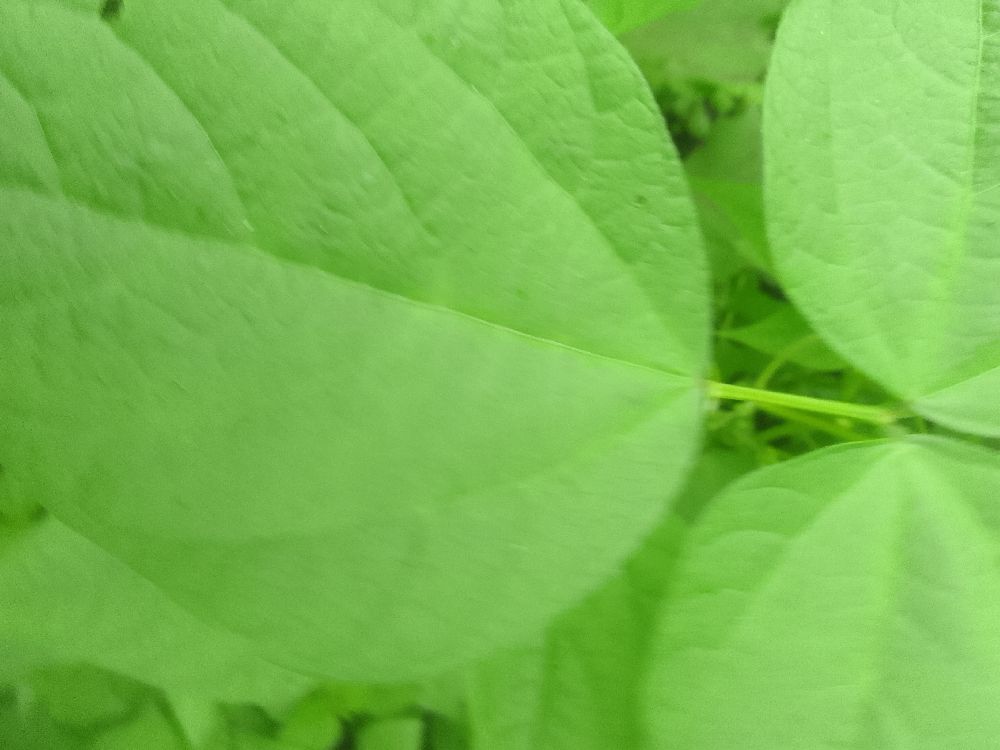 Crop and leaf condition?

common bean, healthy
